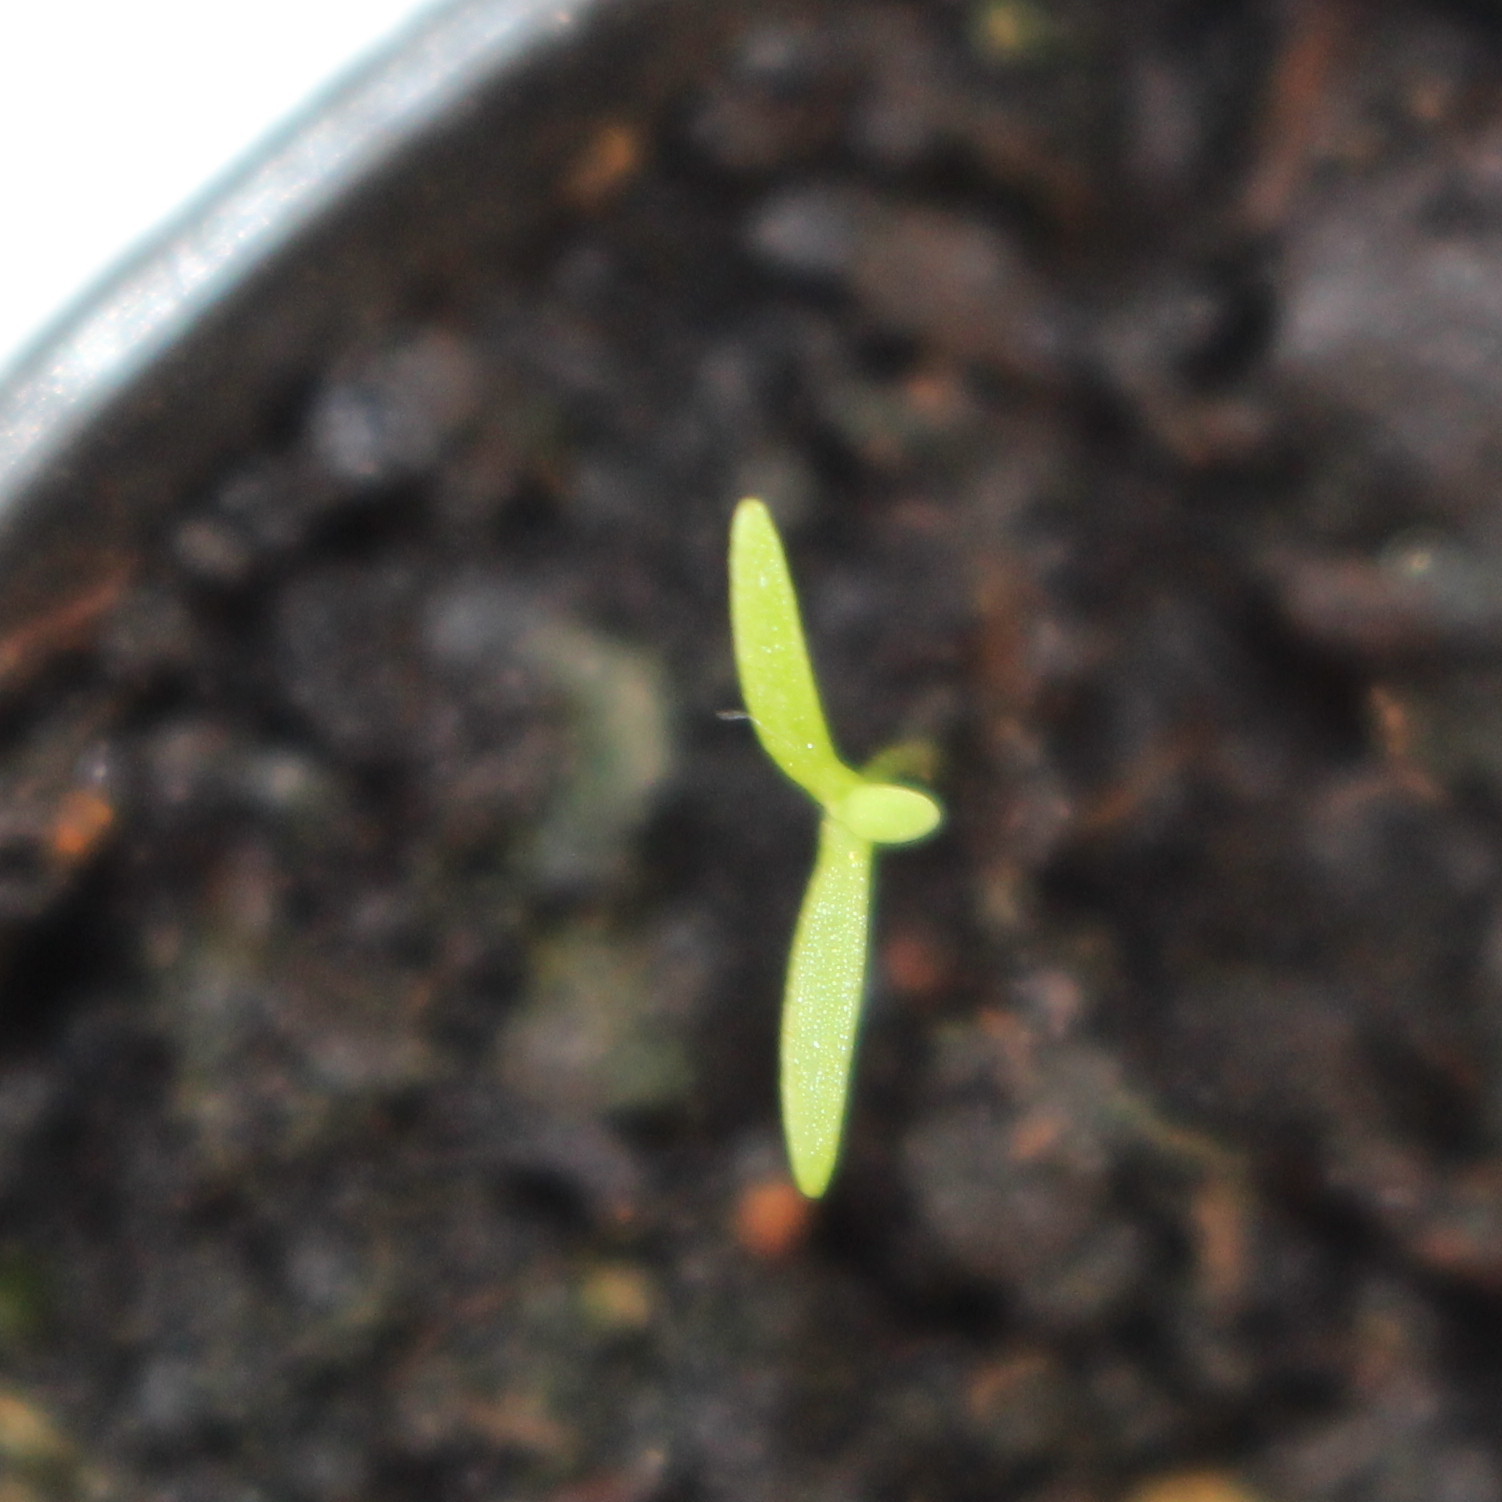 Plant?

Papaver rhoeas
